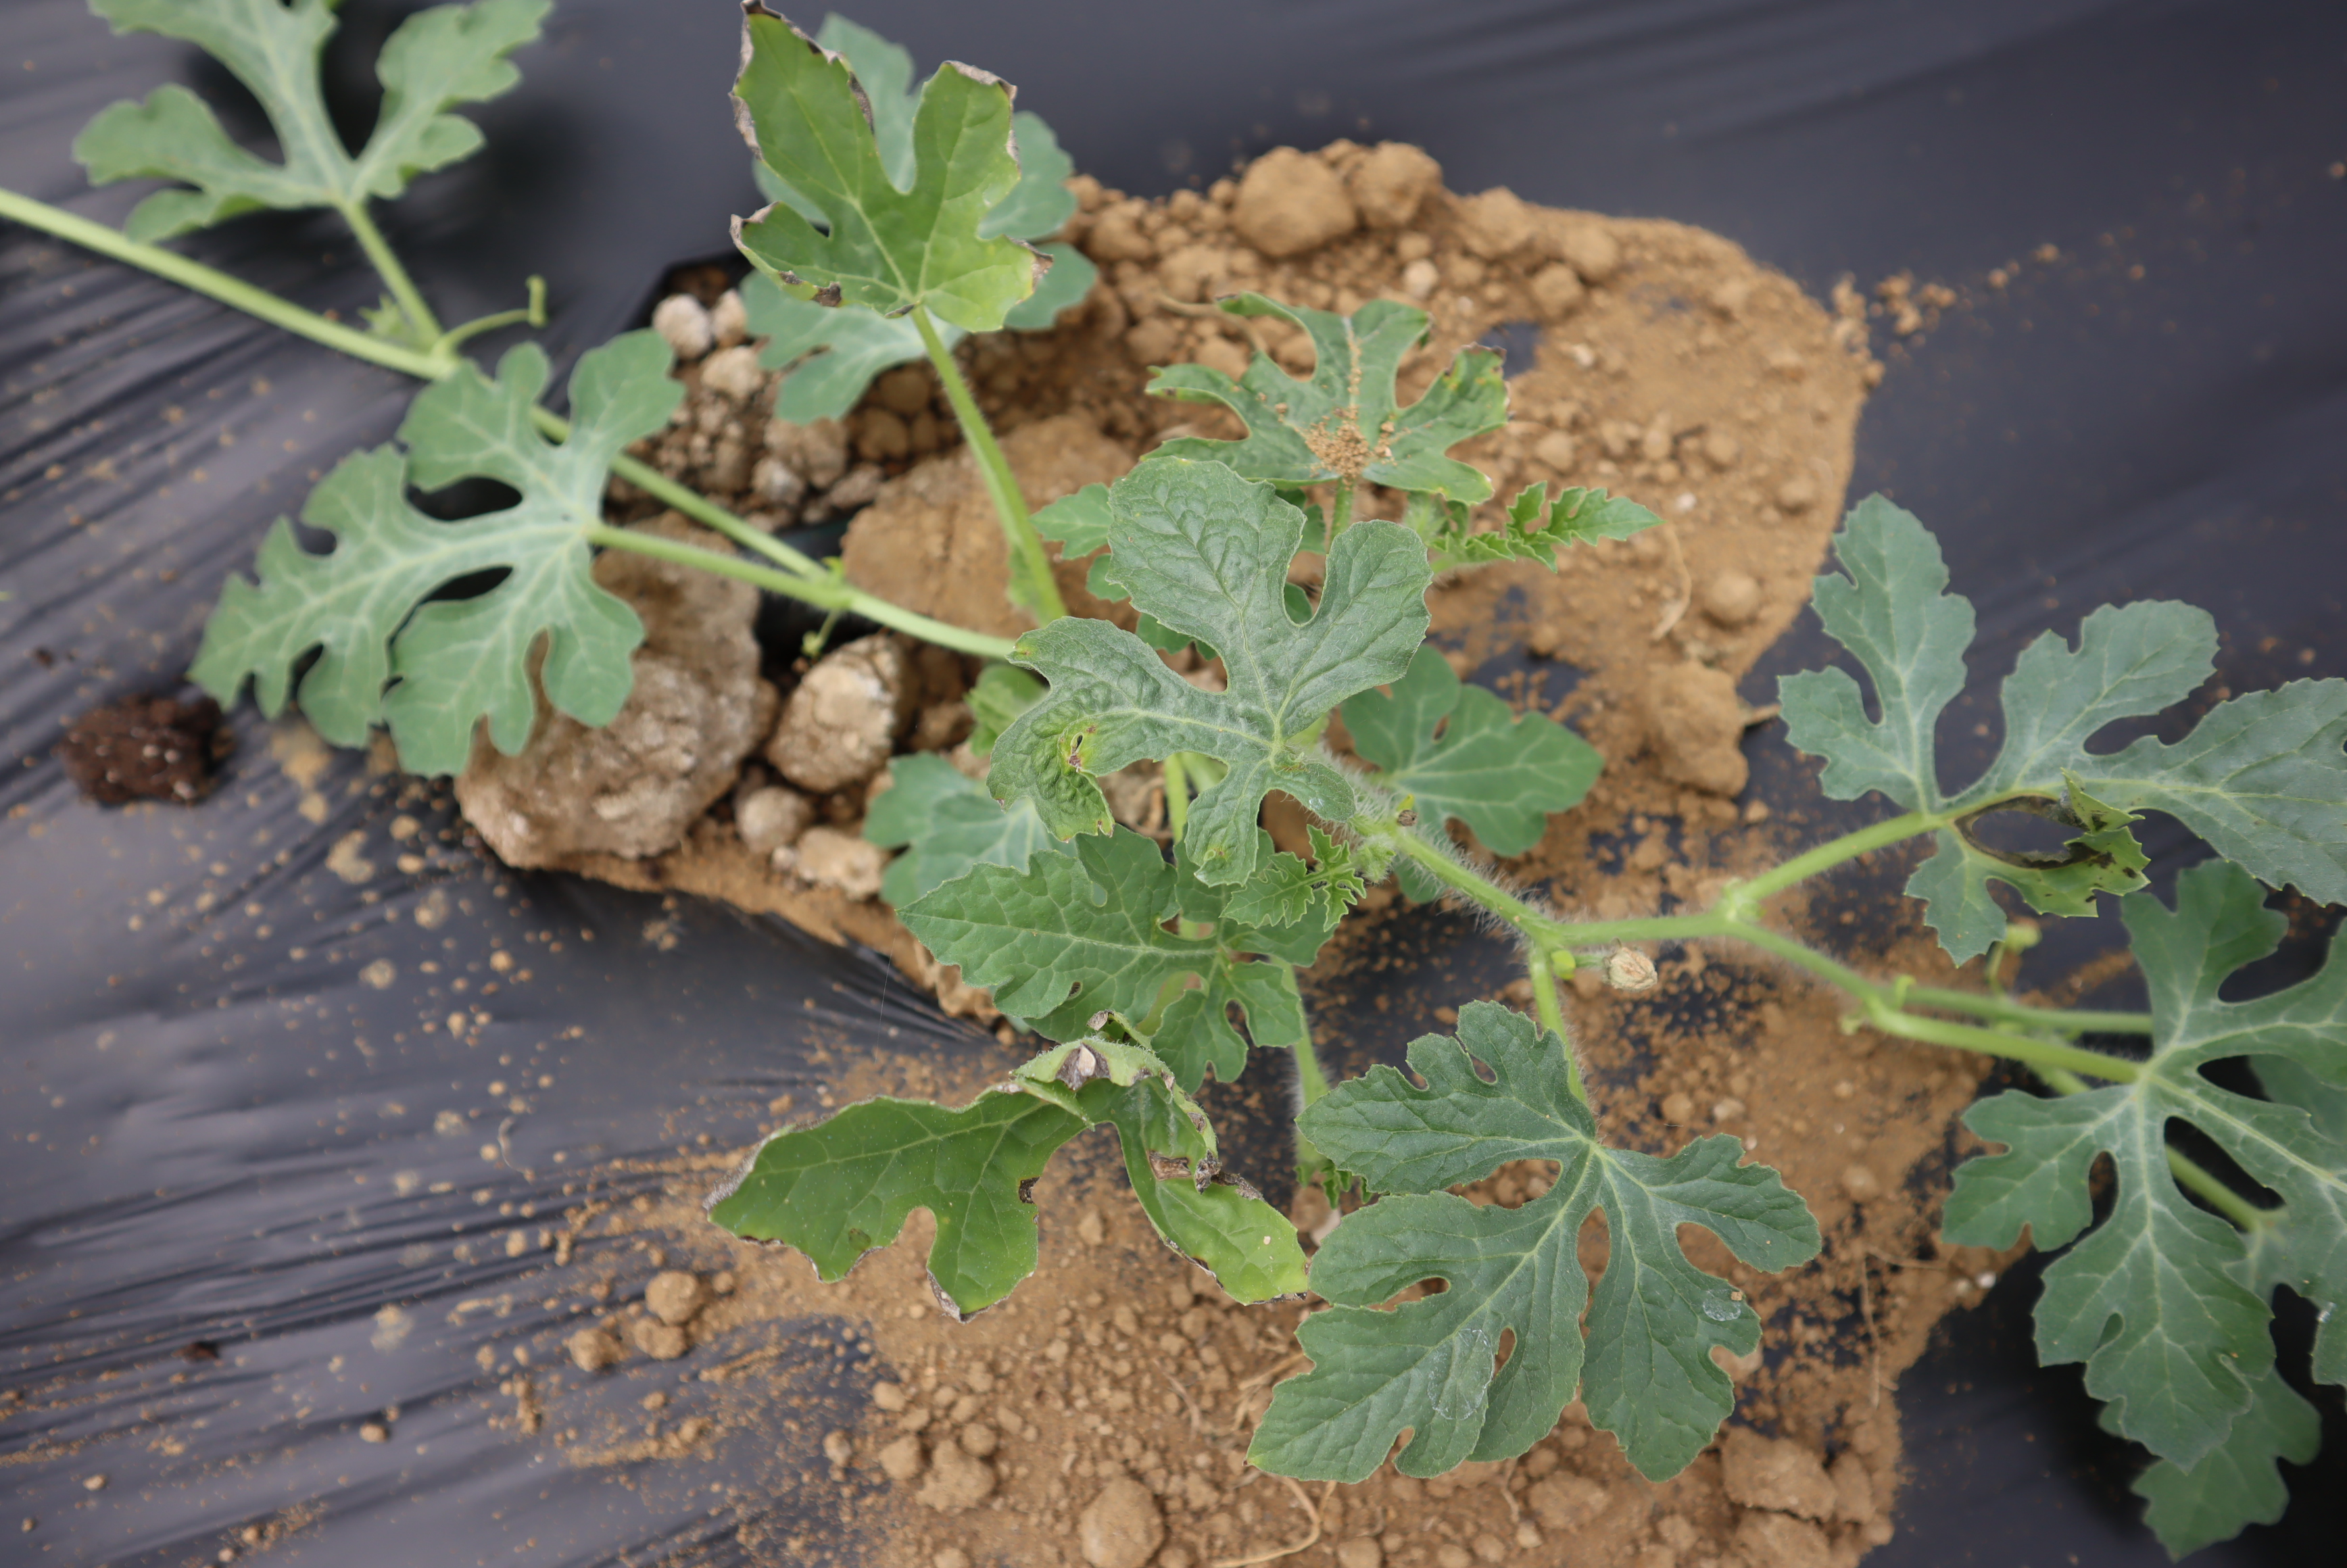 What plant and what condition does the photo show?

watermelon, salt damage
